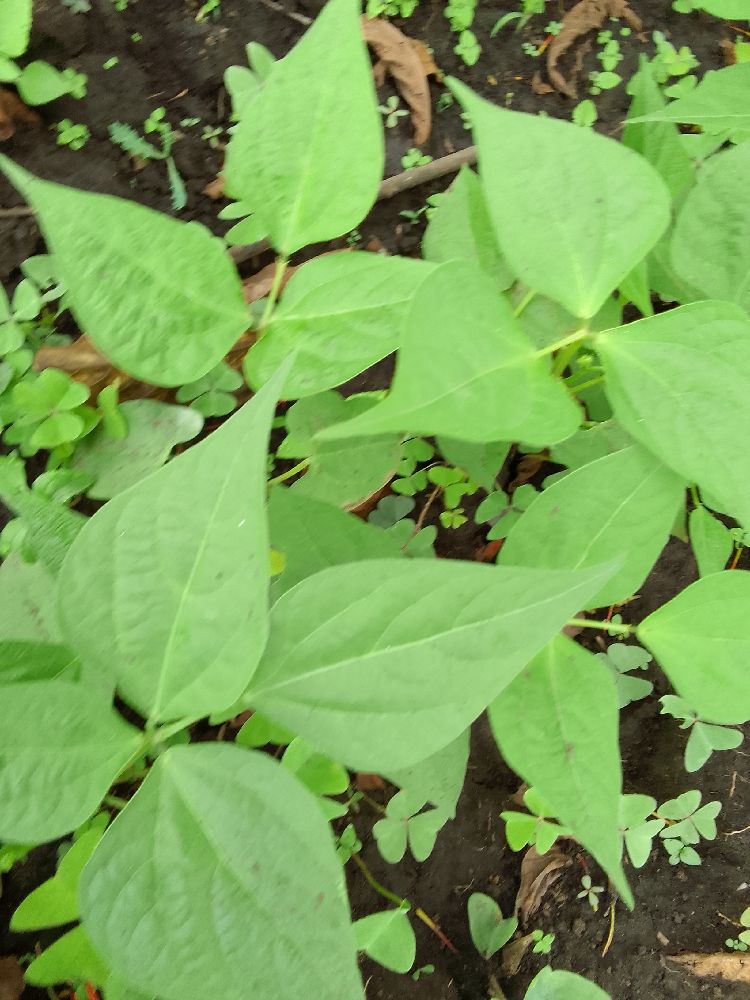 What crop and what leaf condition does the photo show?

common bean, healthy
